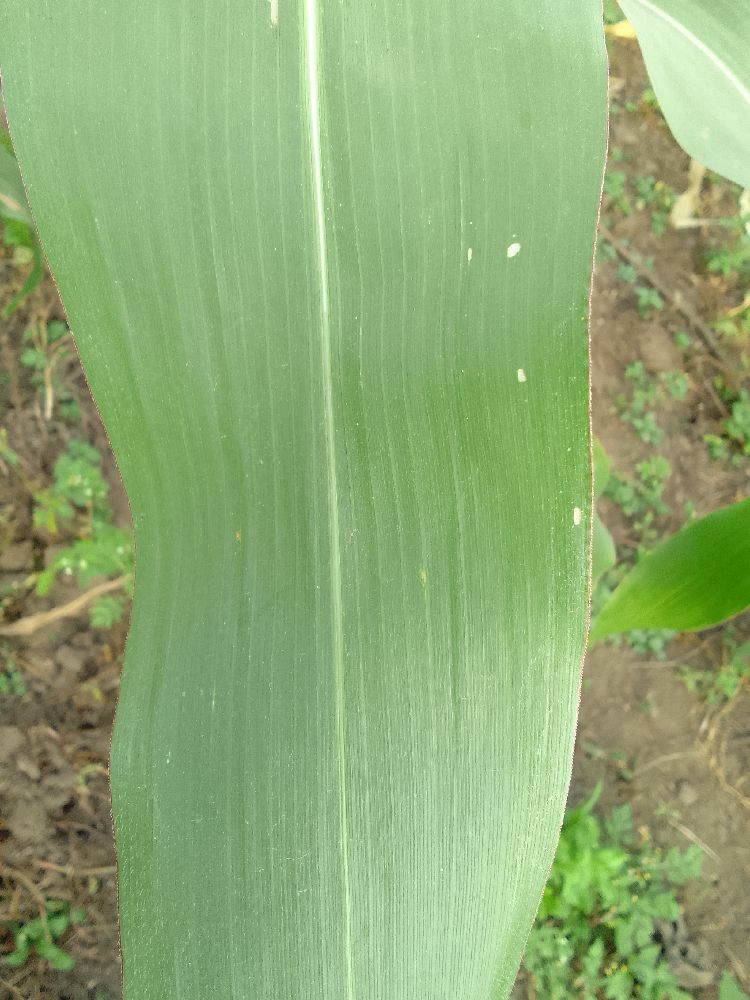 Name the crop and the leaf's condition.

maize, healthy
